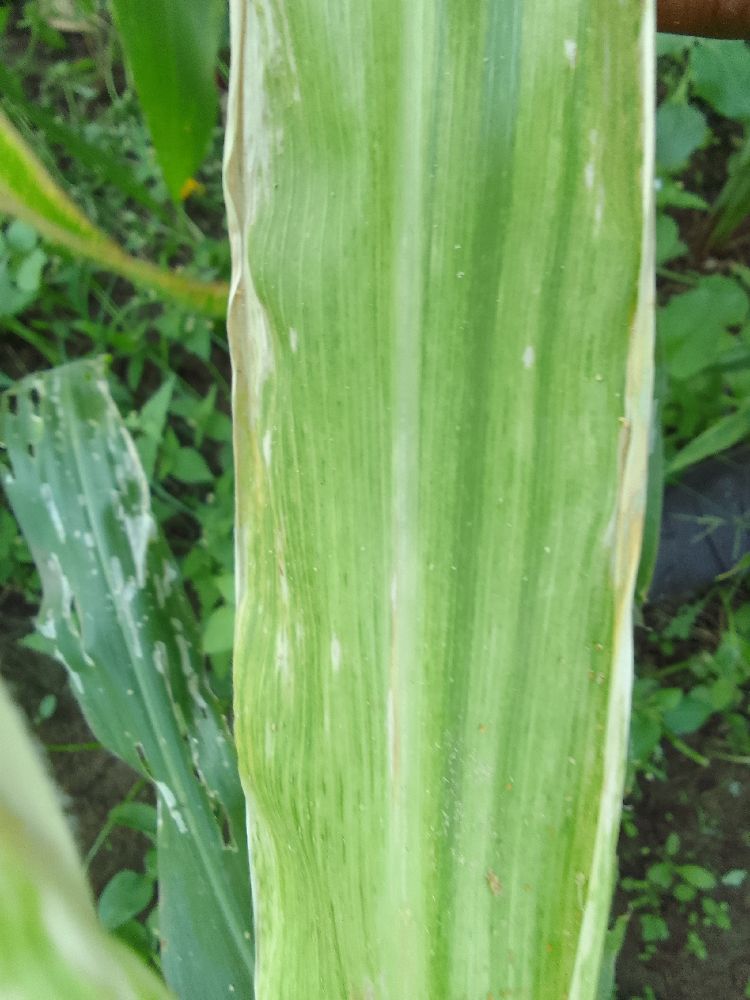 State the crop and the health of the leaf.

maize, maize lethal necrosis
